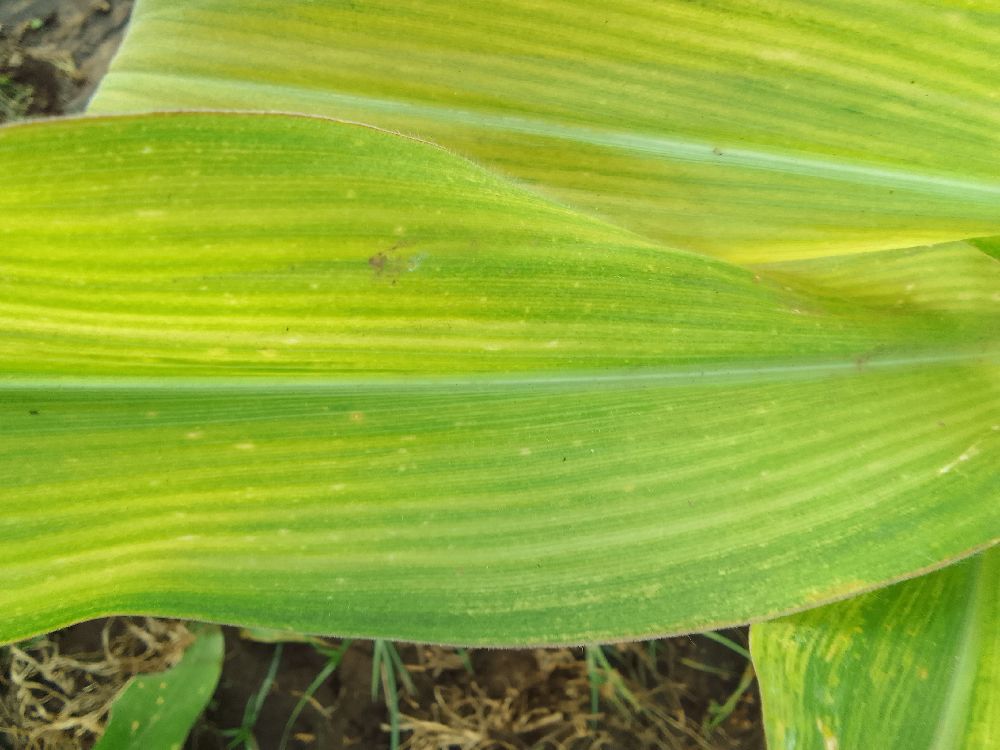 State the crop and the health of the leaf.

maize, maize lethal necrosis
